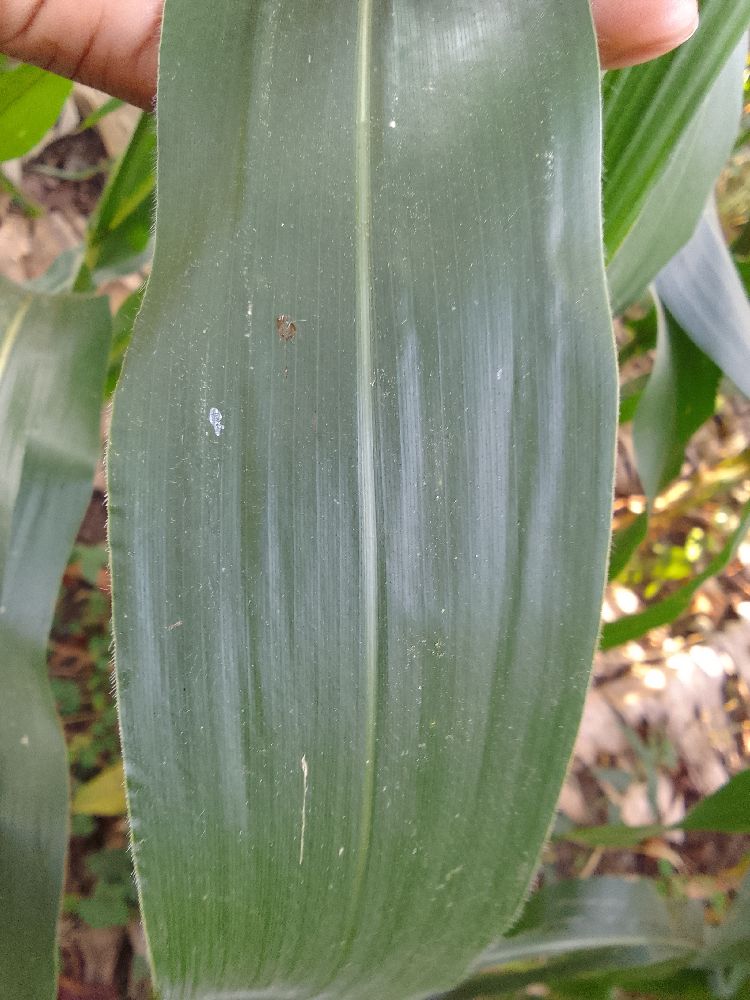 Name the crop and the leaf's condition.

maize, healthy
